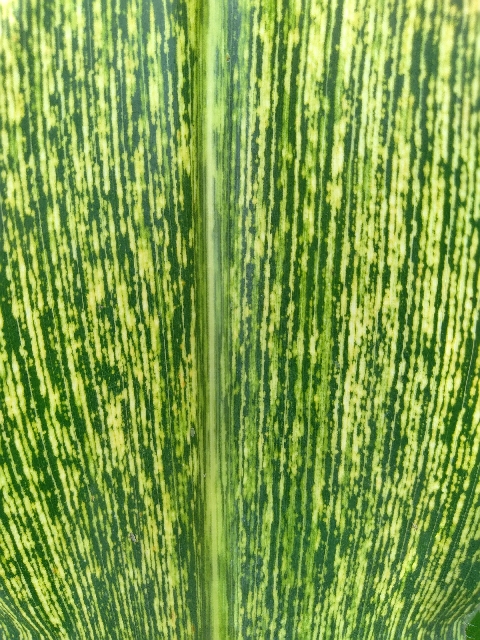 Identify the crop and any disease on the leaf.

maize, maize streak virus
